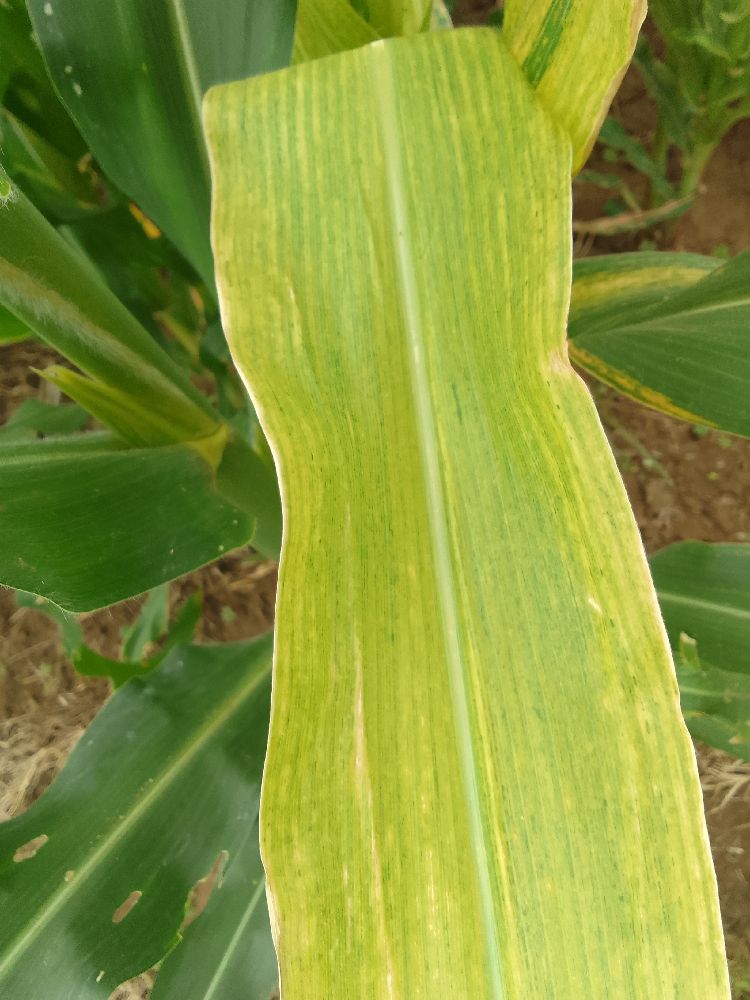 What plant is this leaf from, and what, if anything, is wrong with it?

maize, maize lethal necrosis
